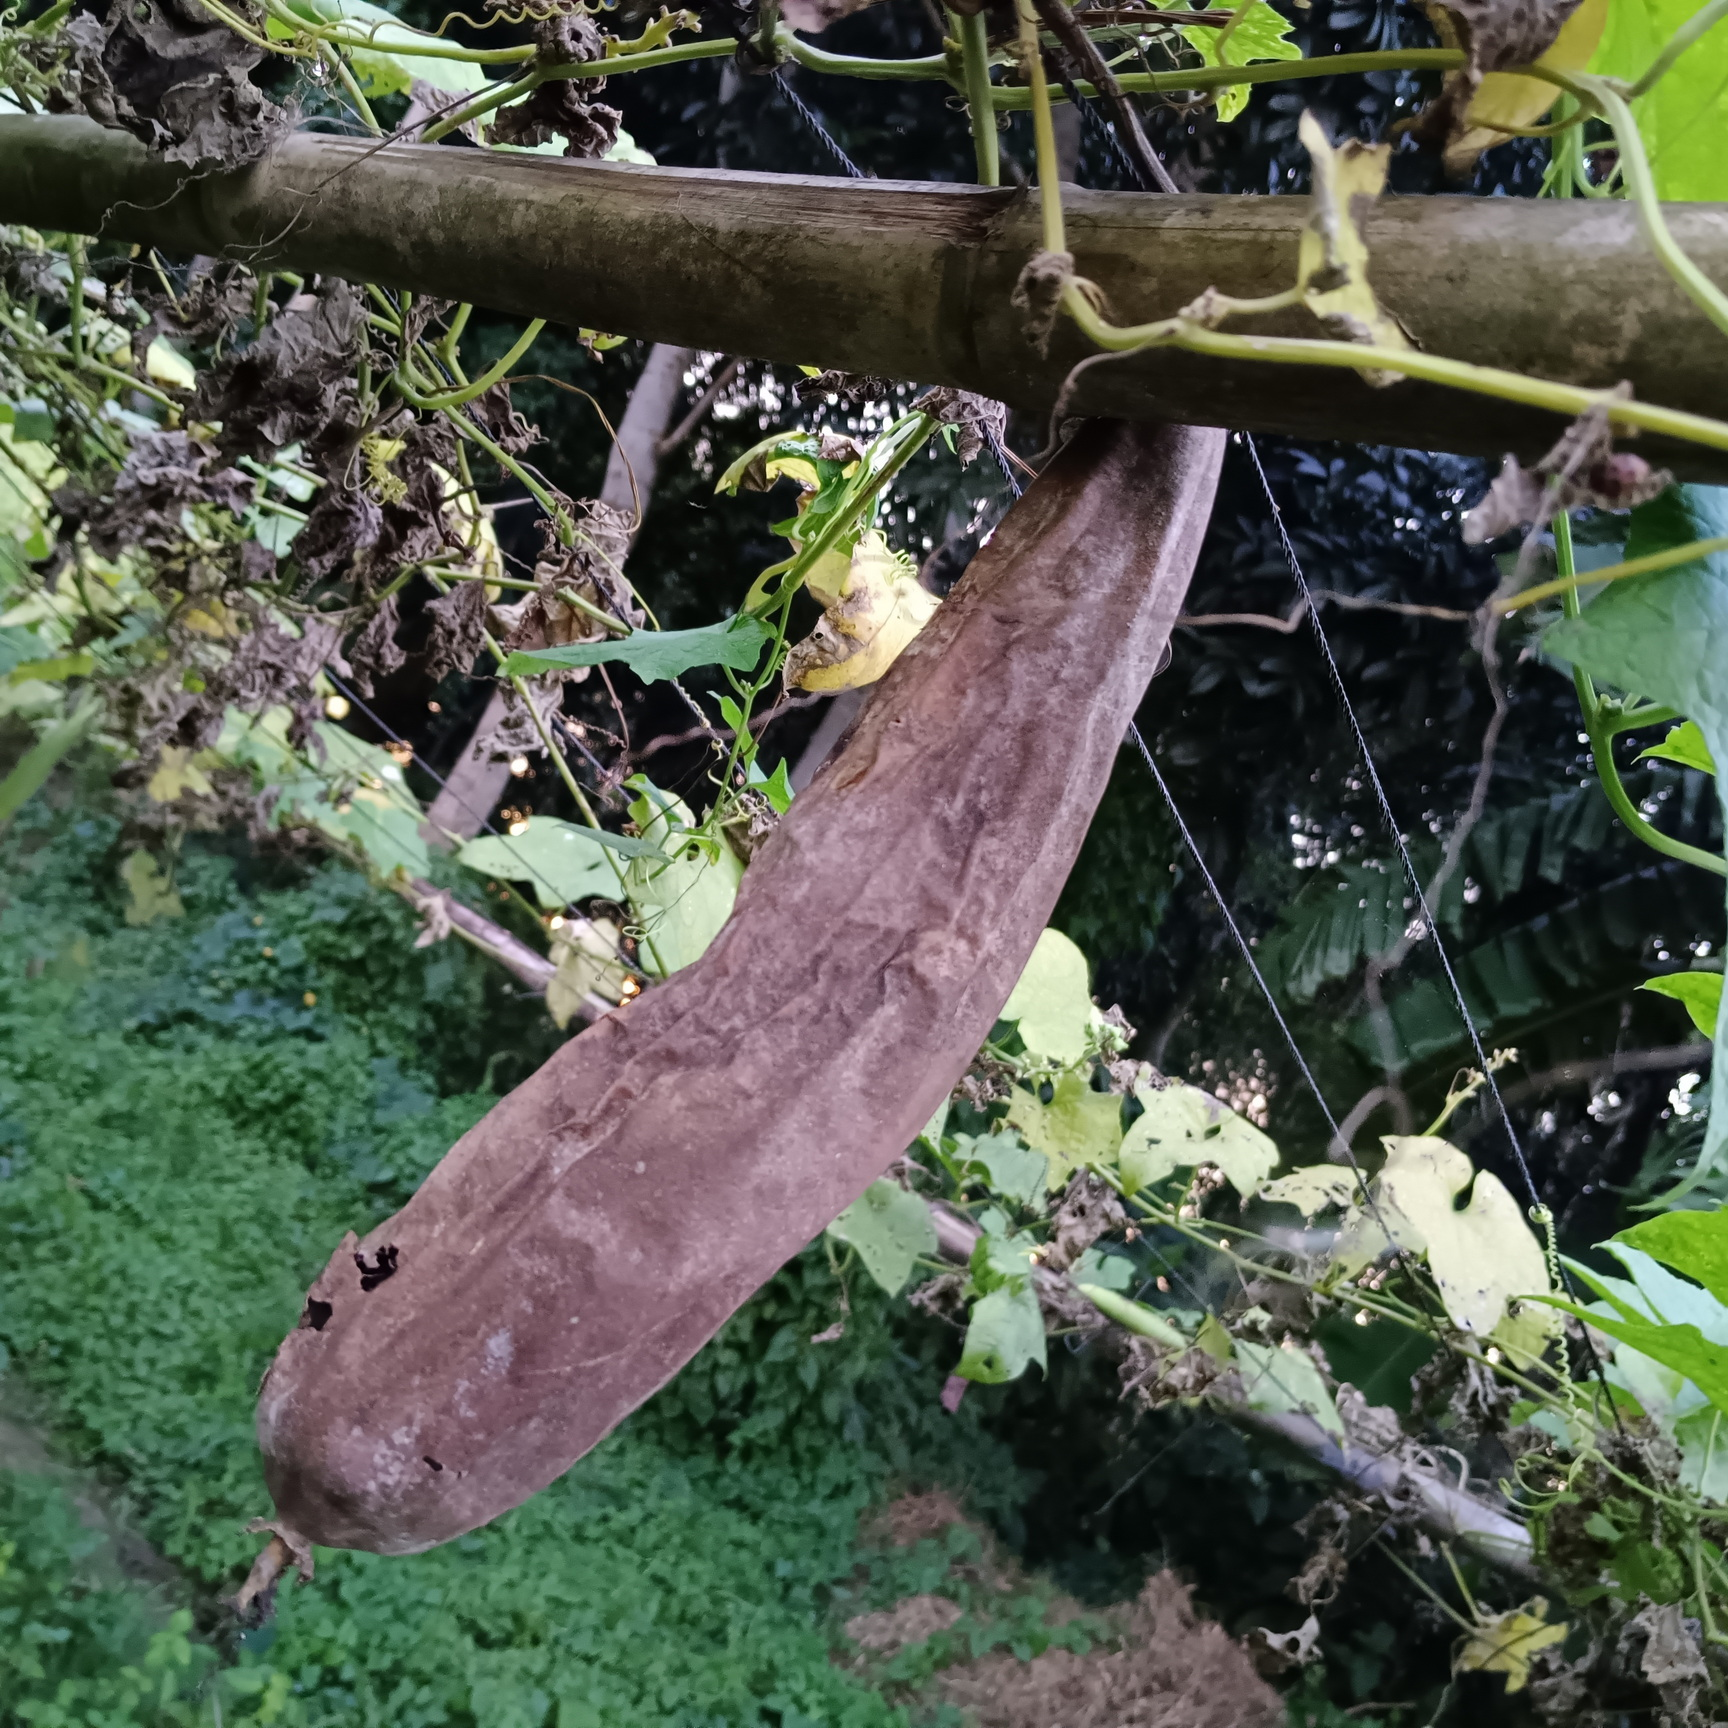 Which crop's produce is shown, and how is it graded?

luffa, faulty
